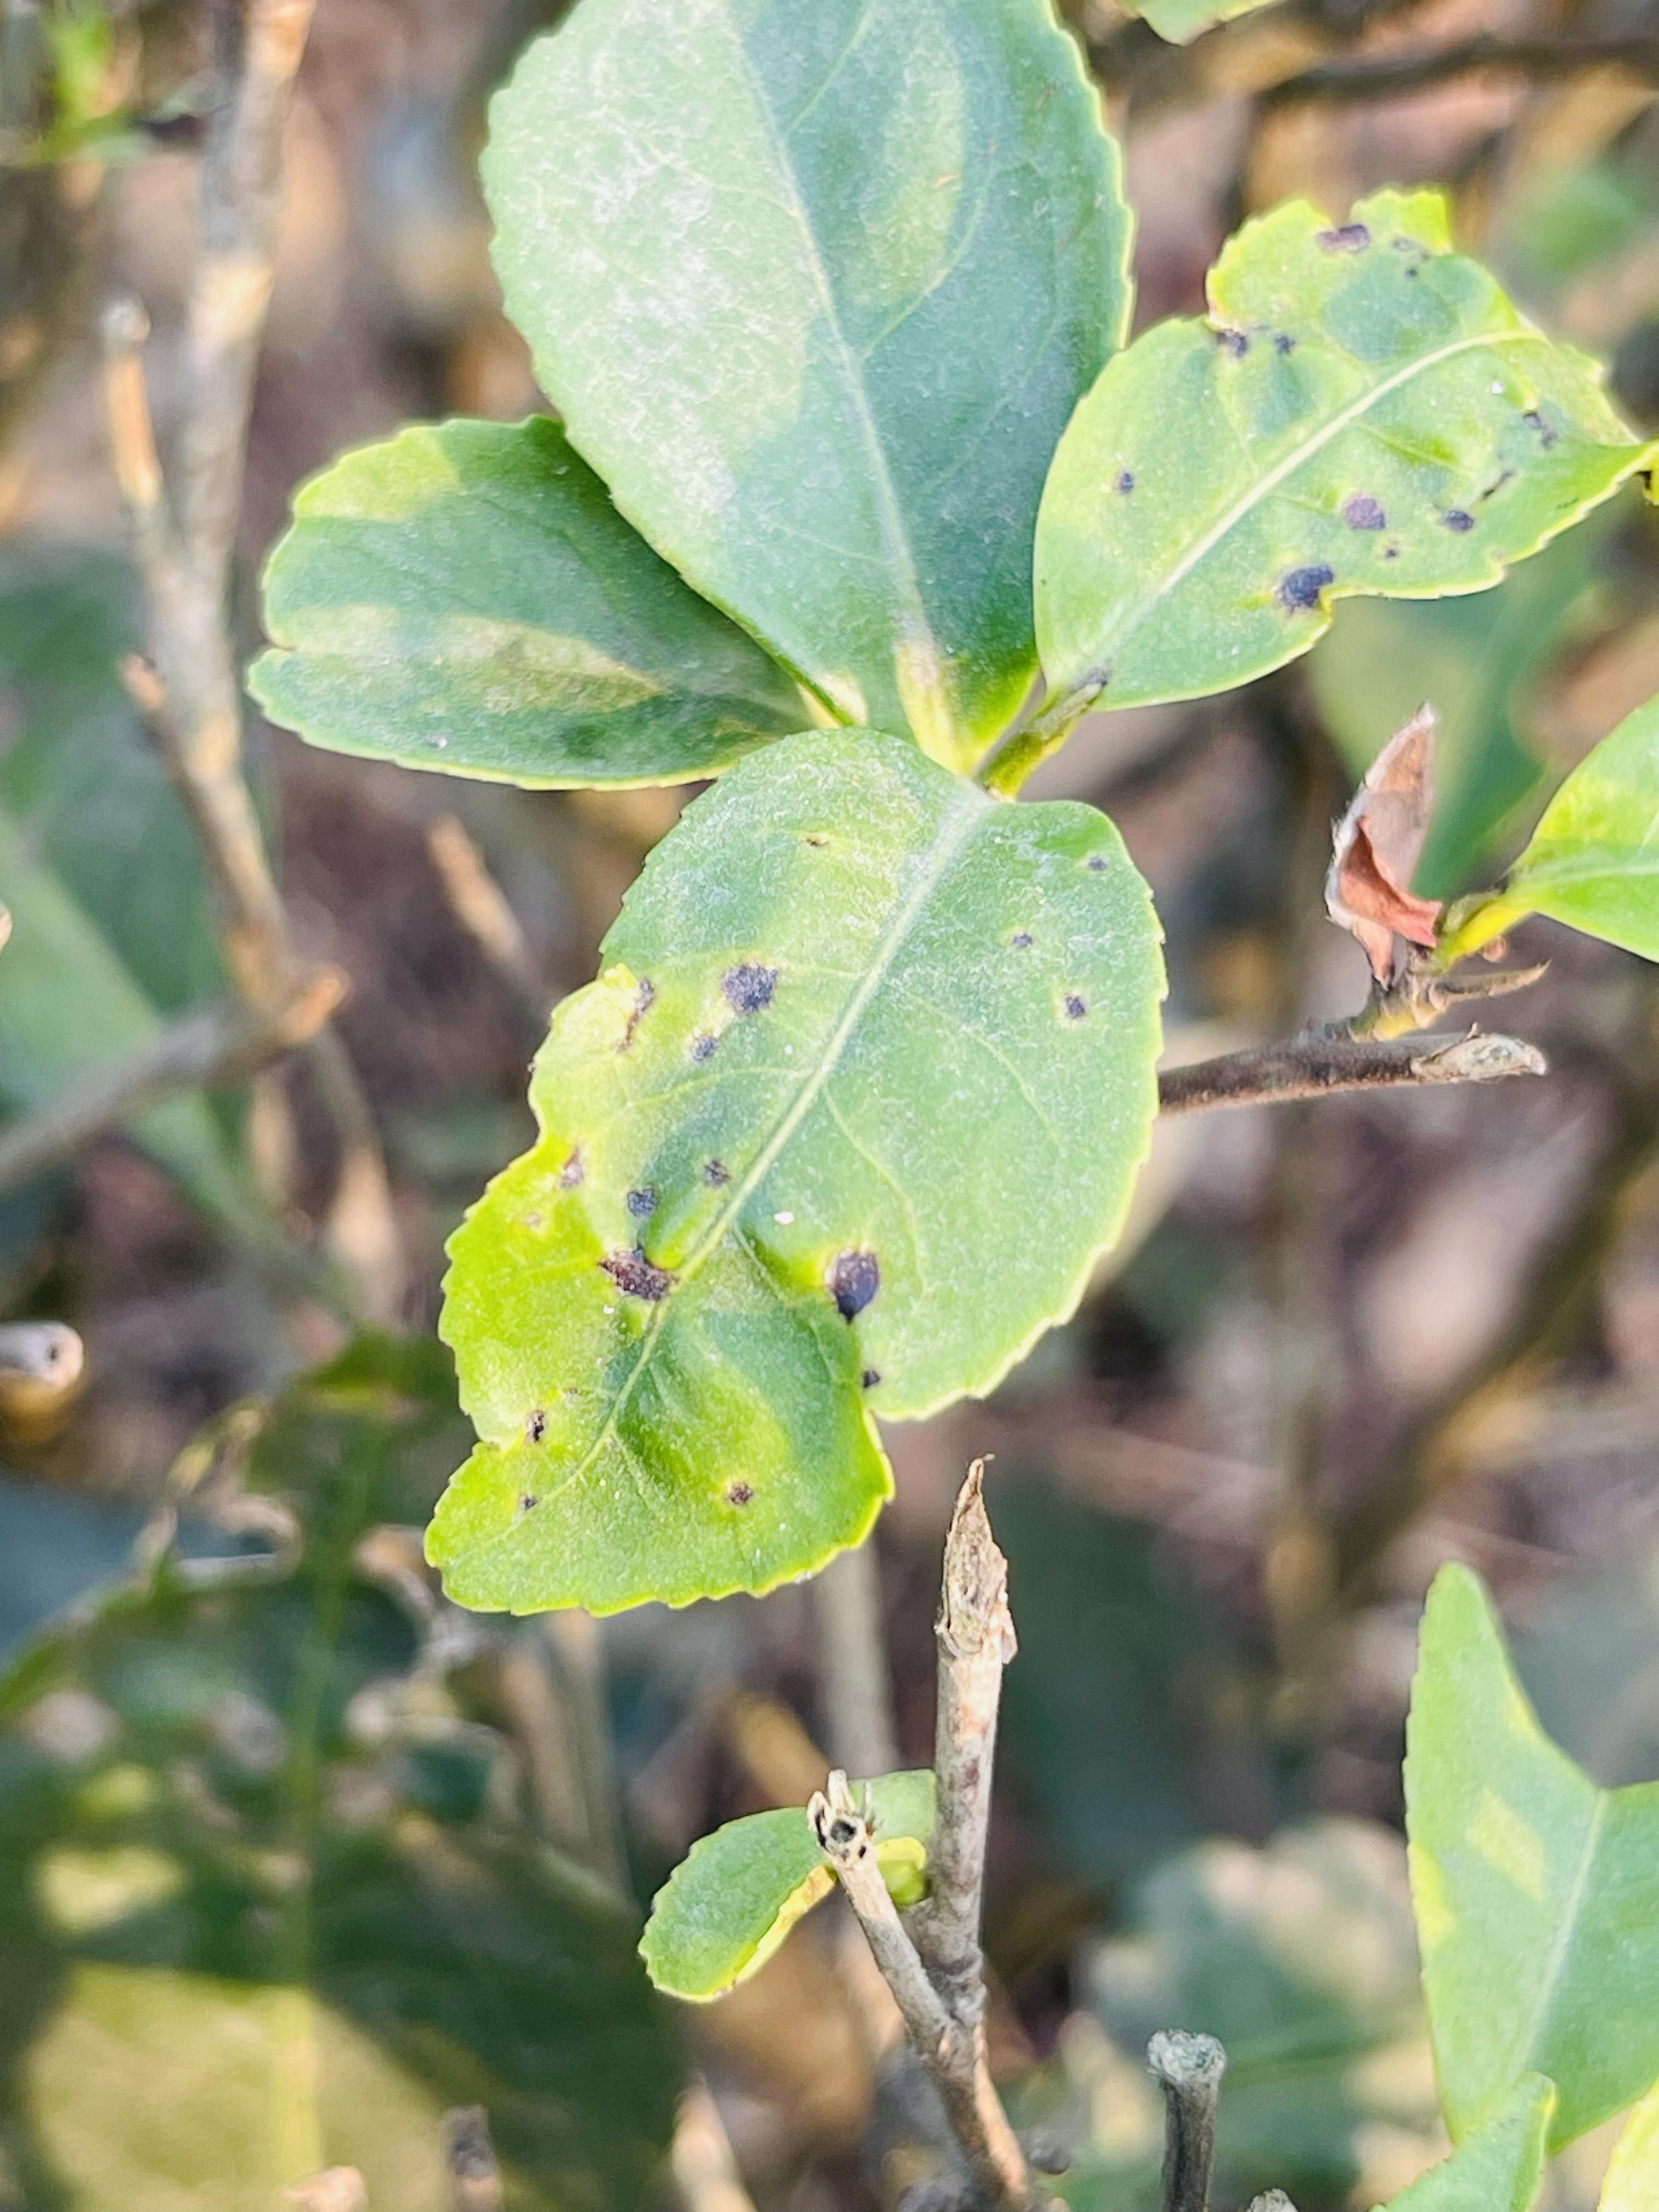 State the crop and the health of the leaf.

tea, helopeltis
